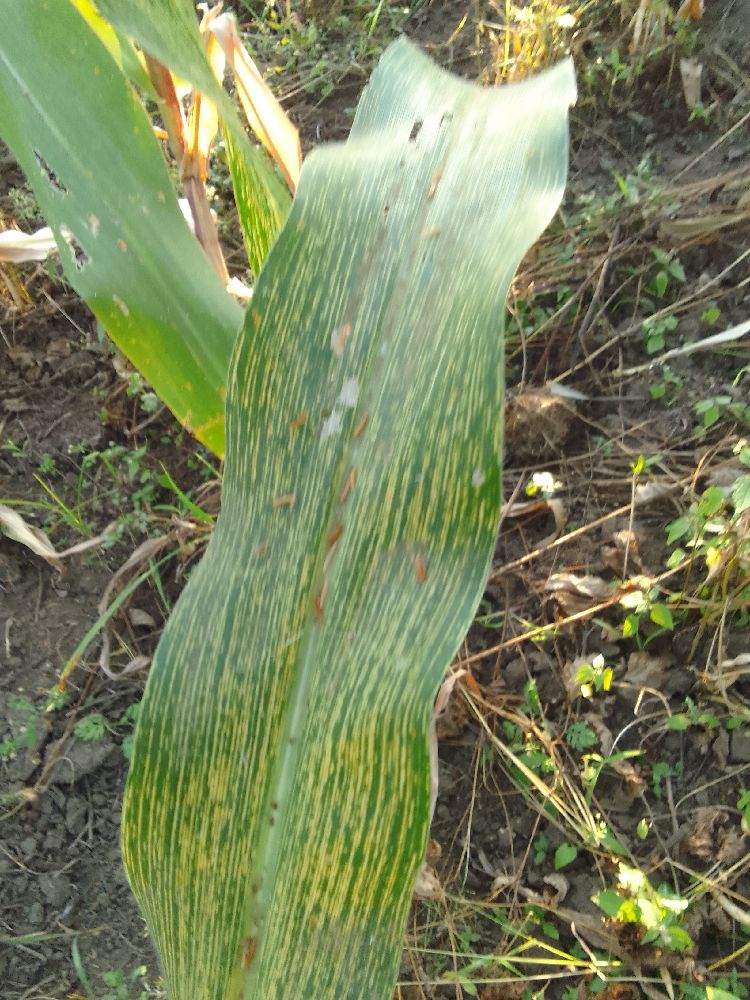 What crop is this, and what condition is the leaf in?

maize, maize streak virus
